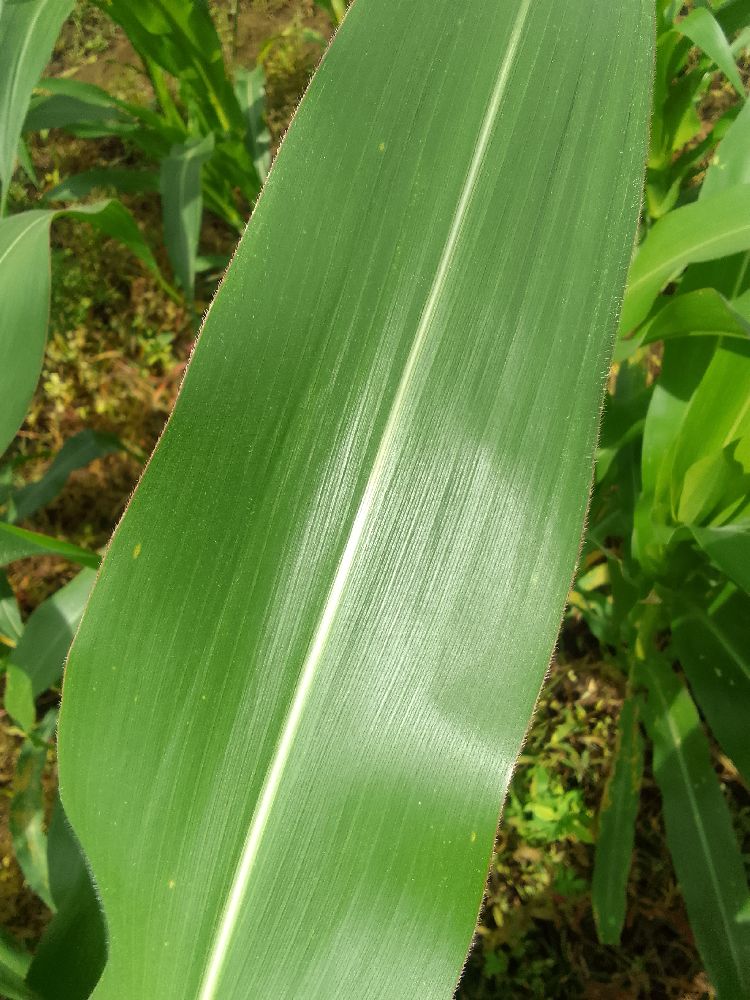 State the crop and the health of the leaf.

maize, healthy
